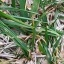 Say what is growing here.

grass
